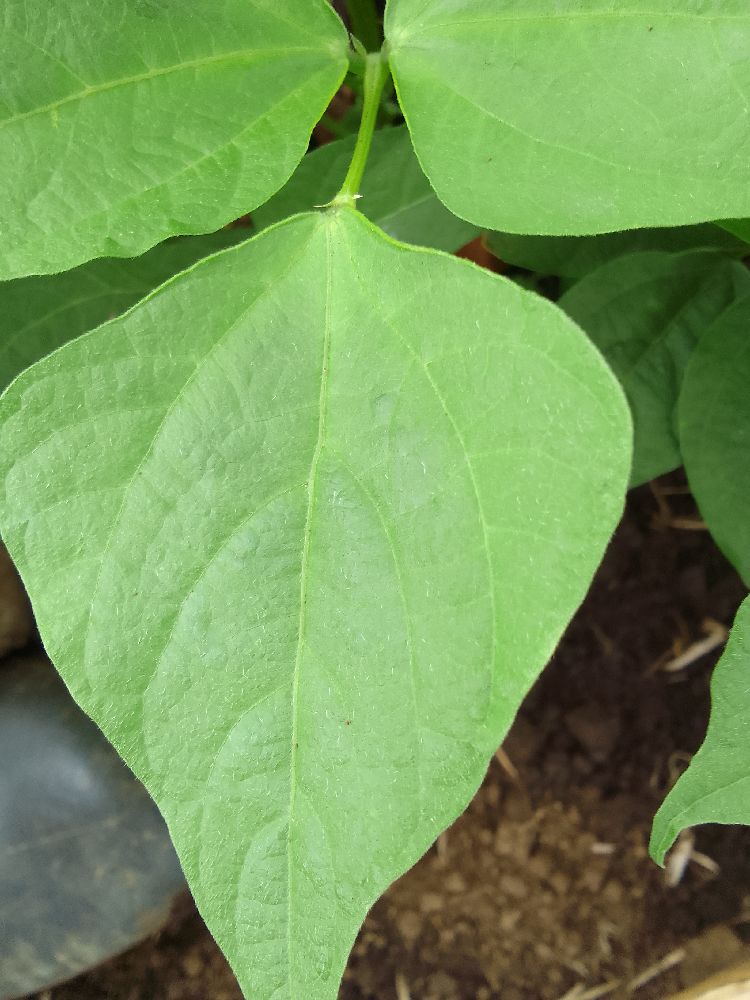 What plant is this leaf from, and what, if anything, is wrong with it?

common bean, healthy
